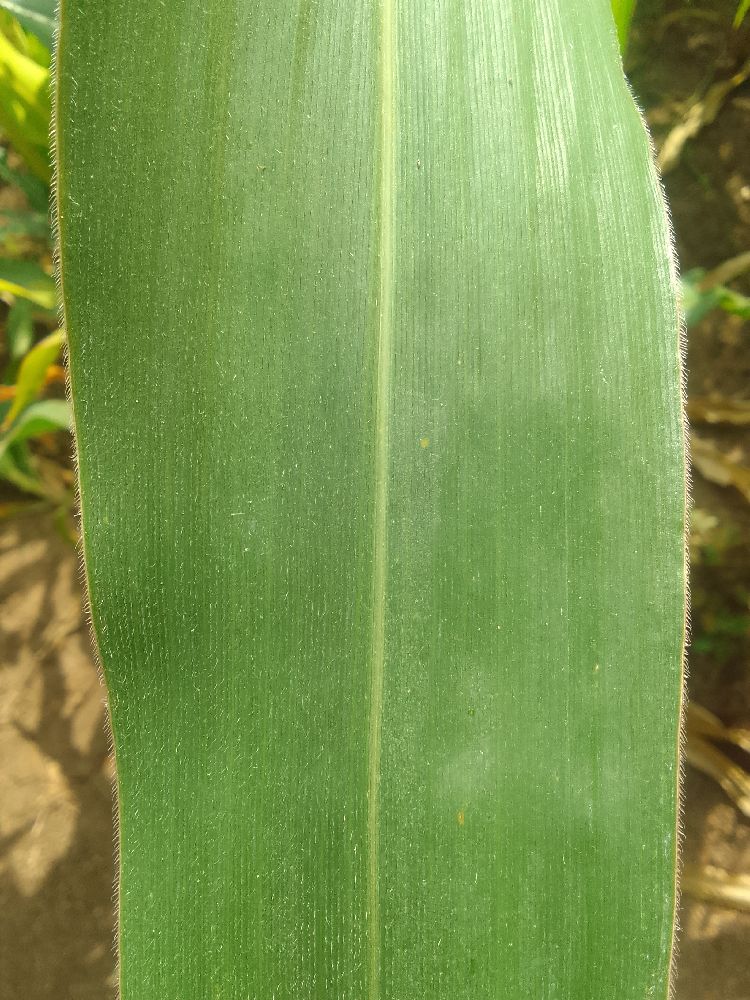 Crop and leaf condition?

maize, healthy
